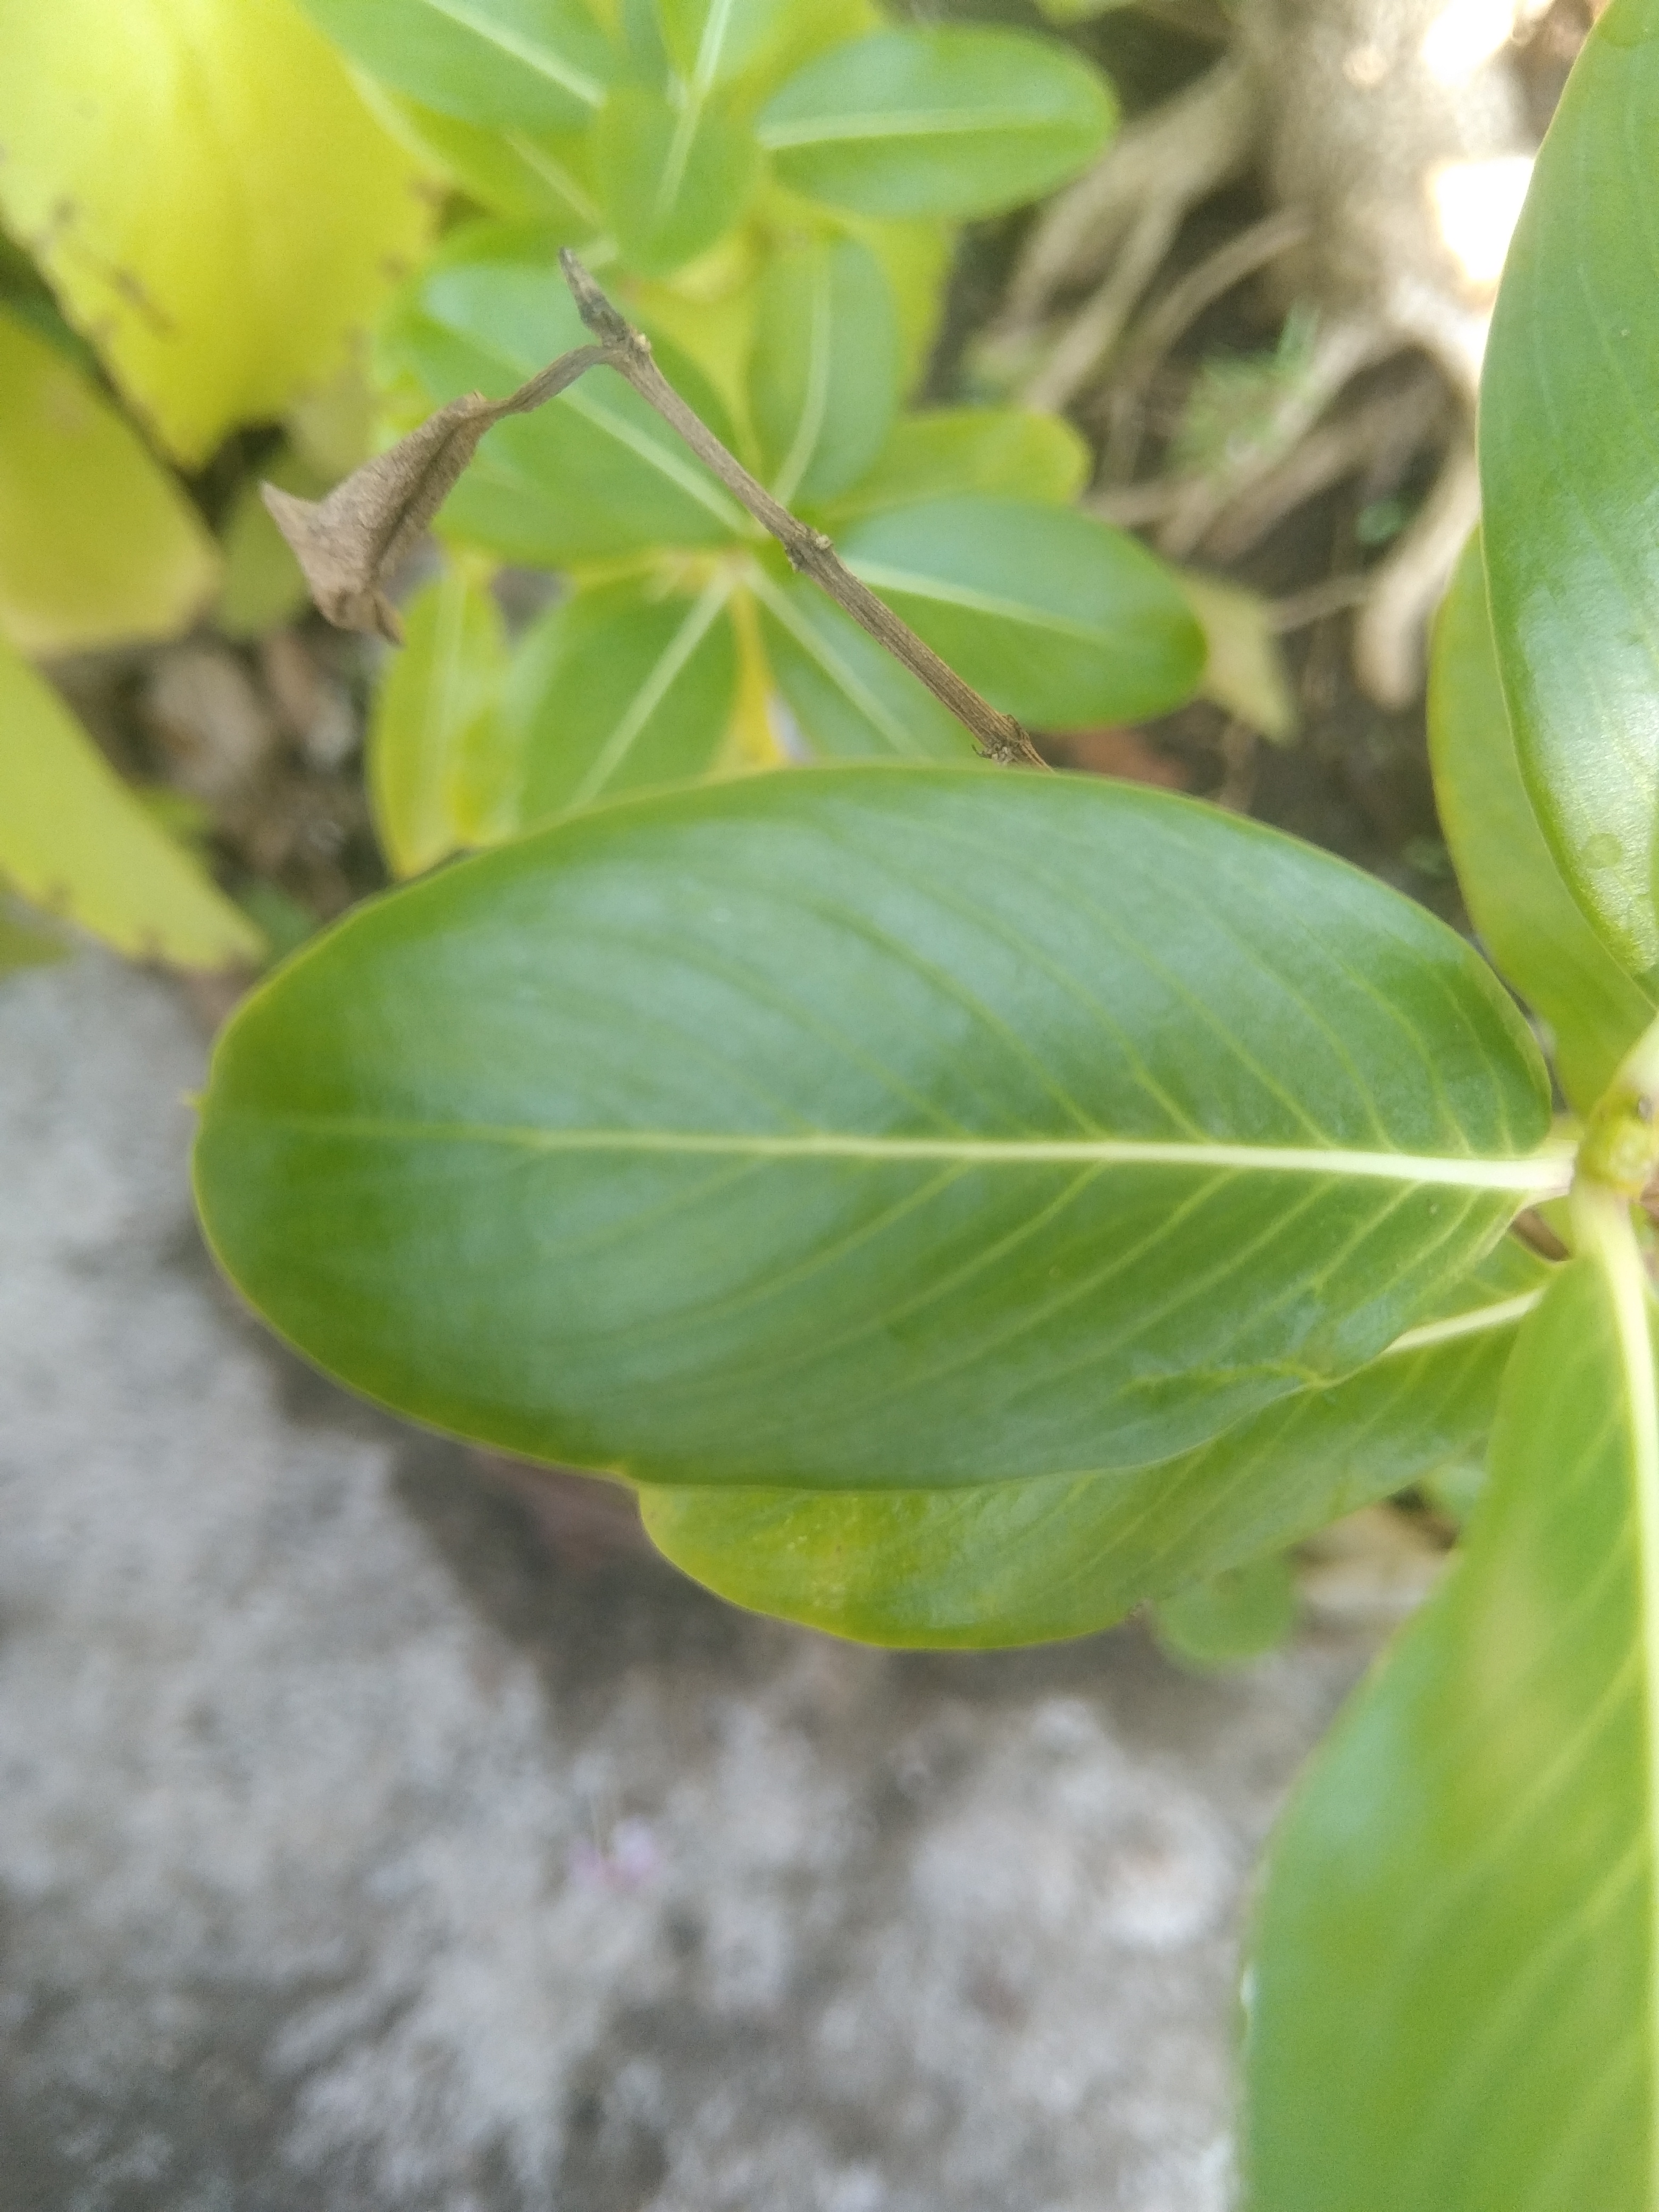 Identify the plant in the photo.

rose periwinkle
